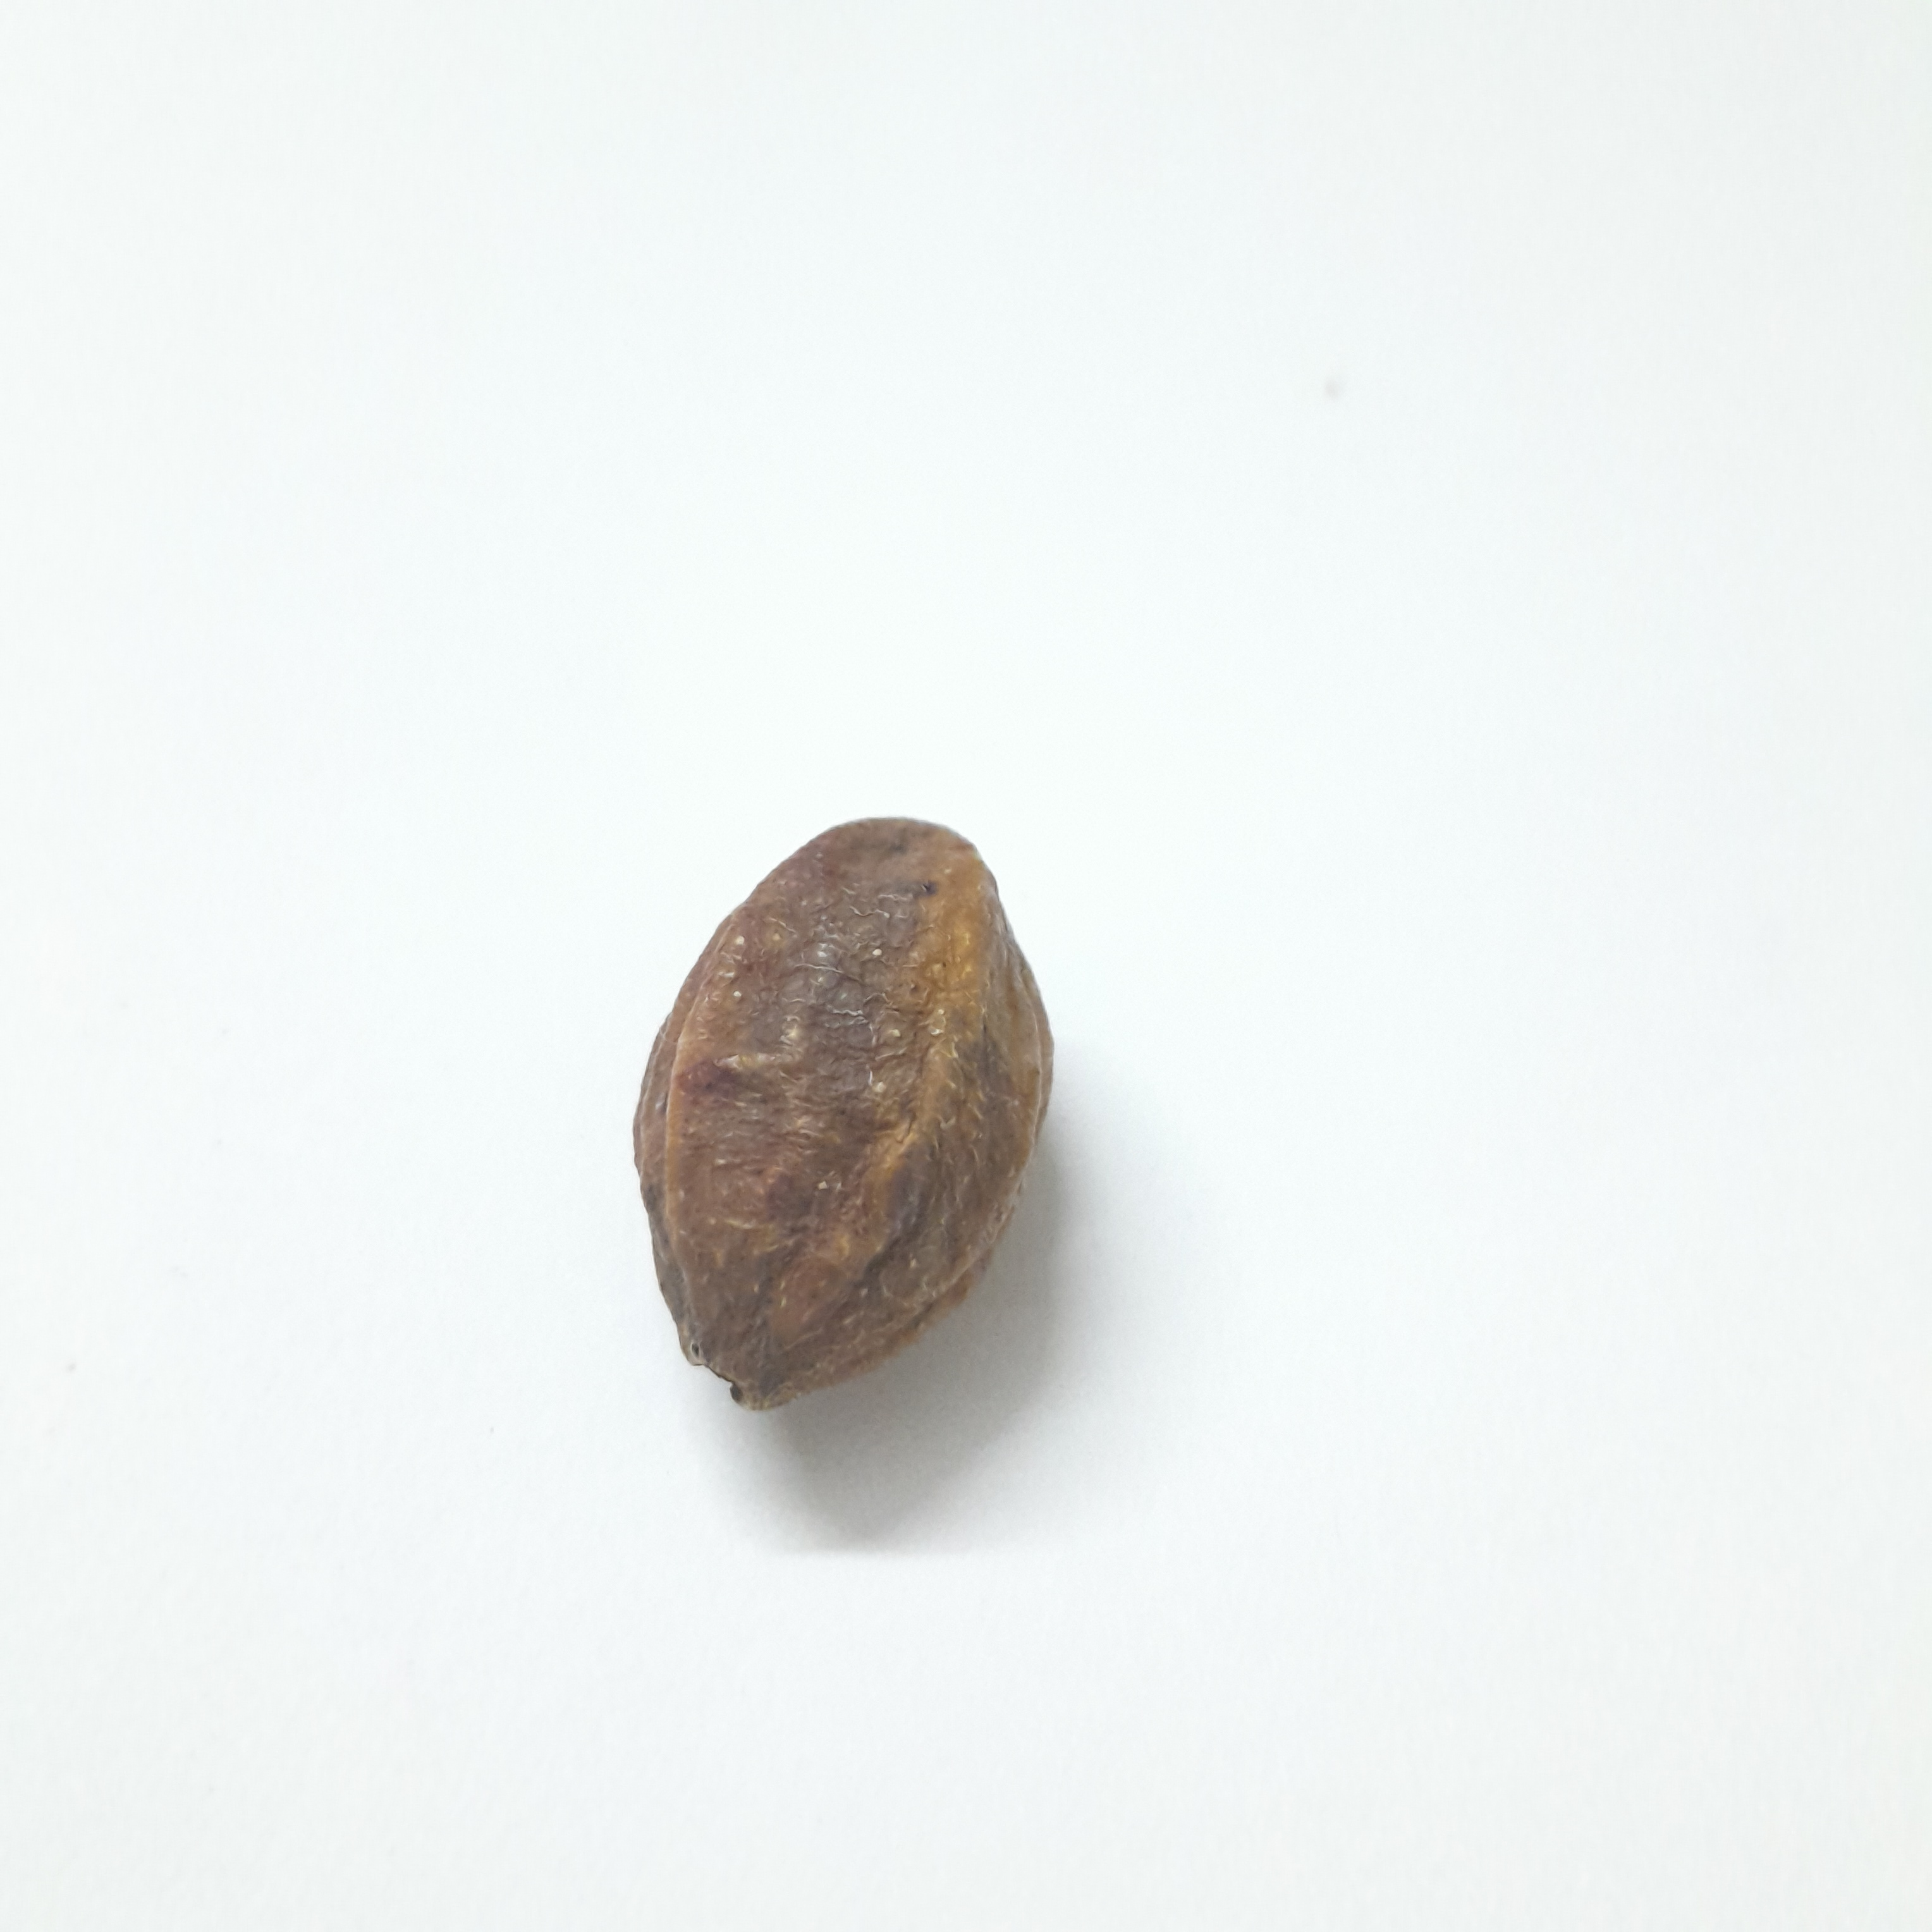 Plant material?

hirdaa
